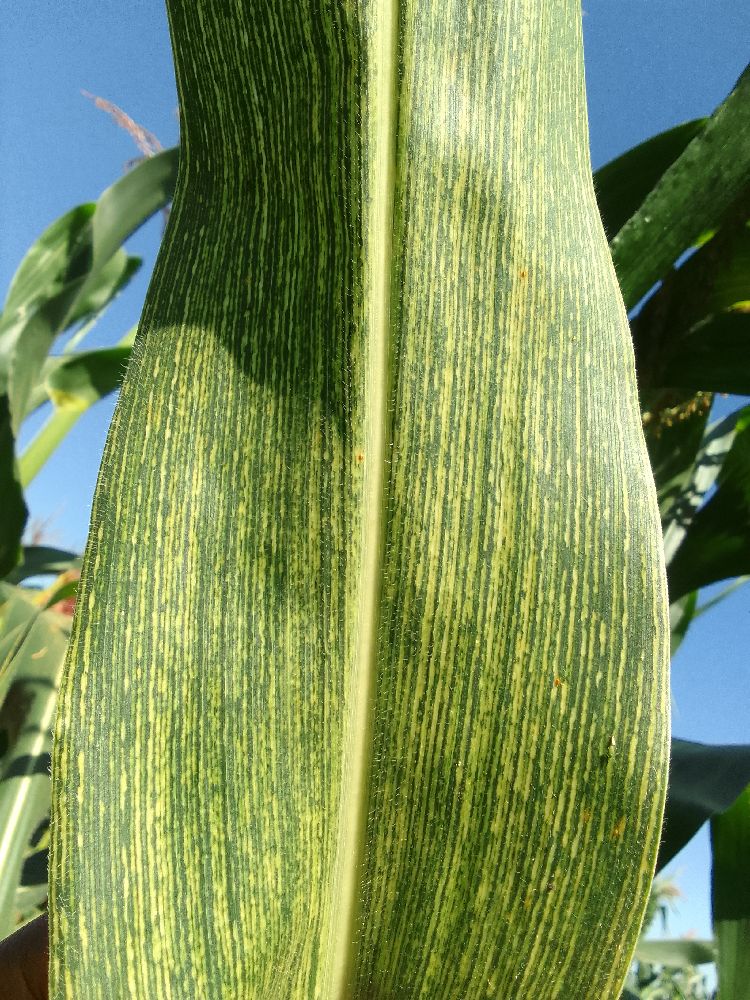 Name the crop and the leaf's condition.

maize, maize streak virus
